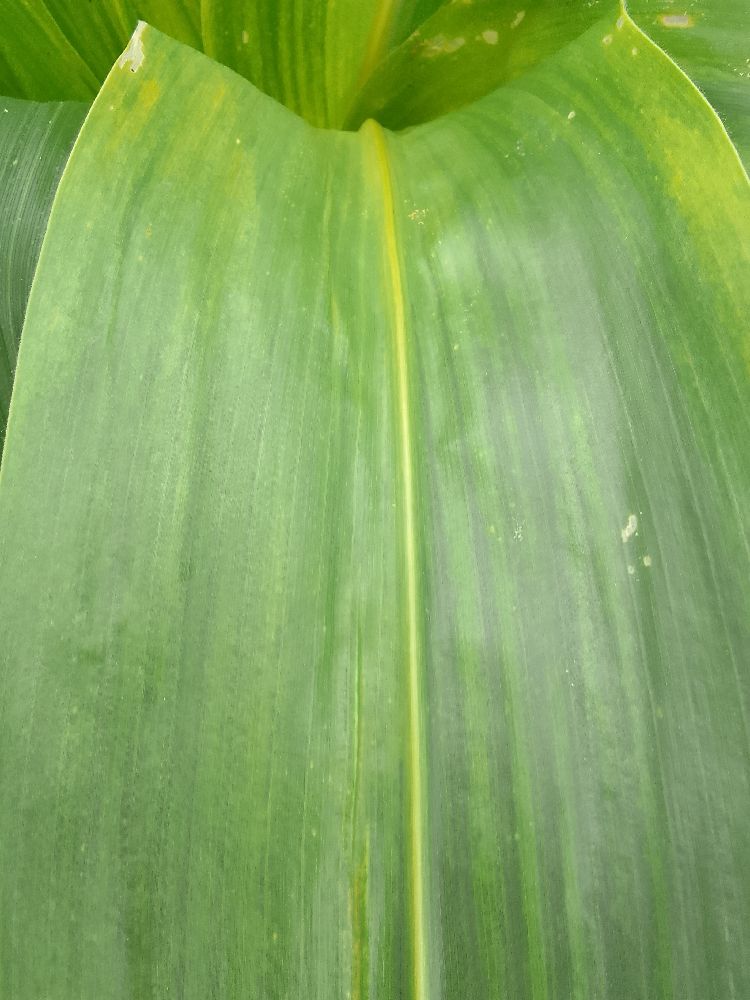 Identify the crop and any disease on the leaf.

maize, healthy
